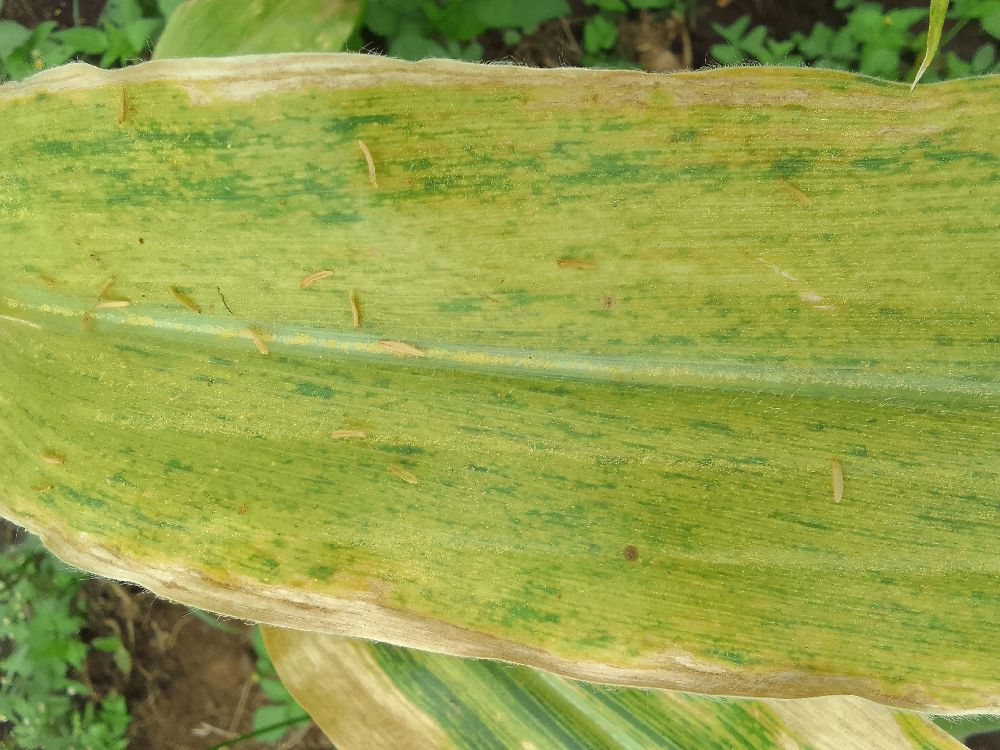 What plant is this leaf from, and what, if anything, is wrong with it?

maize, maize lethal necrosis
